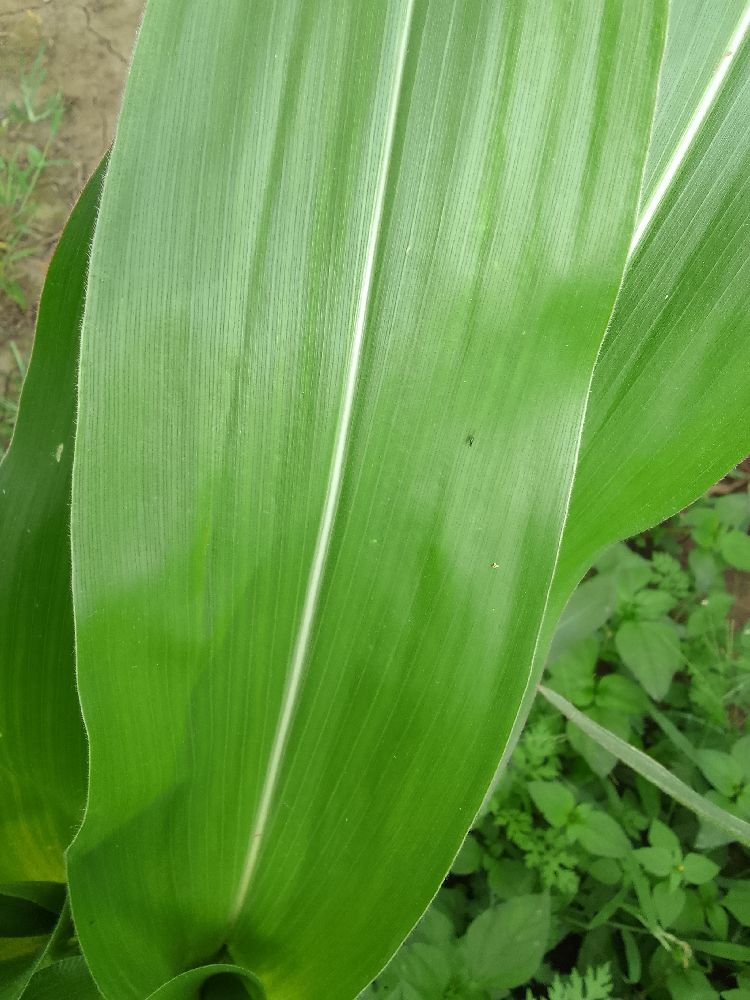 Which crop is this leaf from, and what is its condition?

maize, healthy
